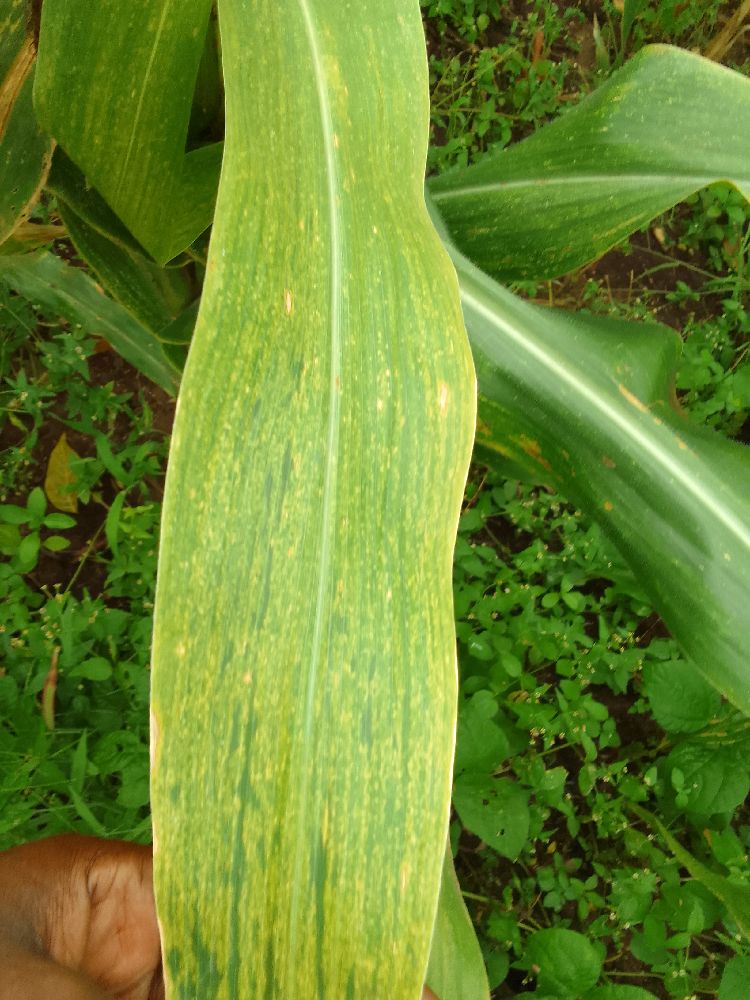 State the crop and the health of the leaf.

maize, maize lethal necrosis
